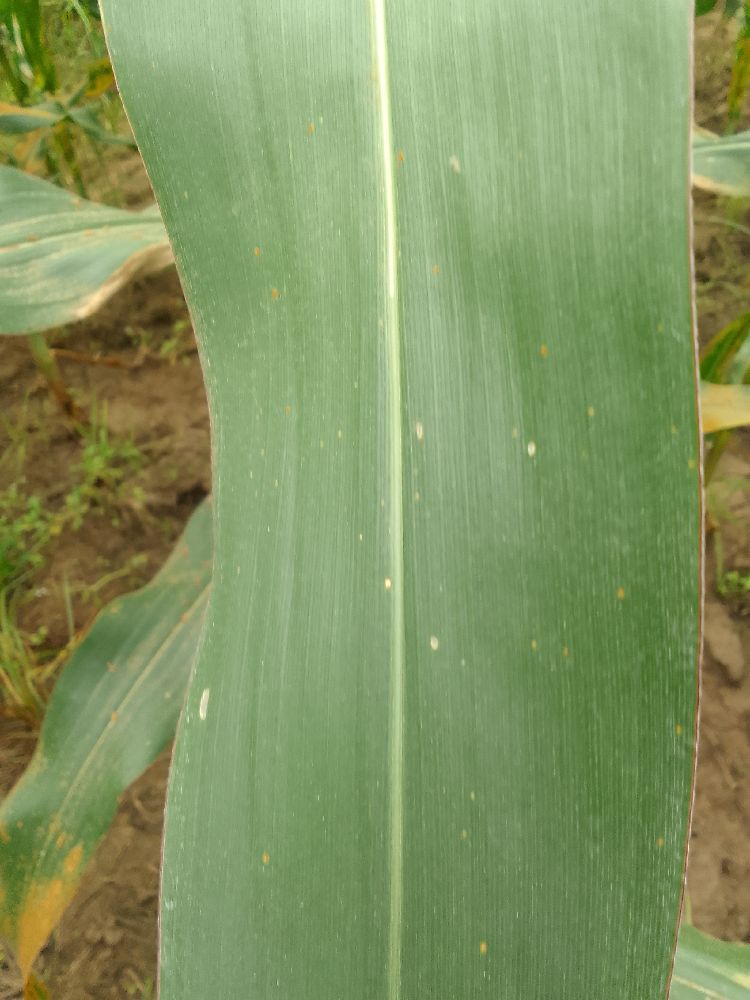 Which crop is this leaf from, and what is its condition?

maize, healthy
